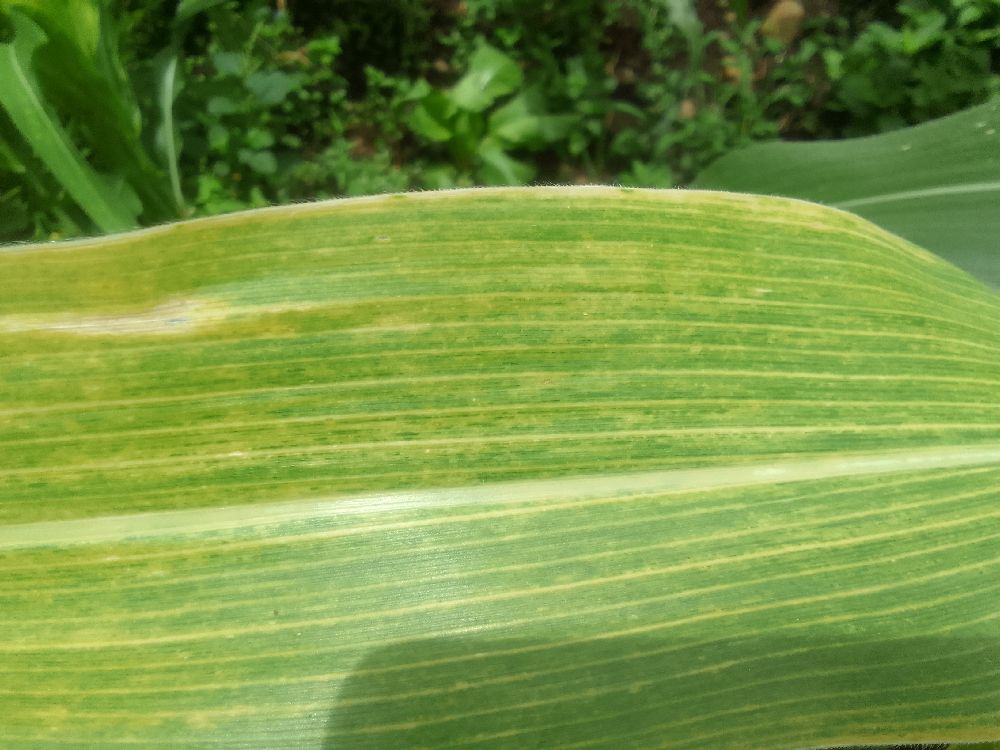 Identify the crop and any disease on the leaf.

maize, maize lethal necrosis
